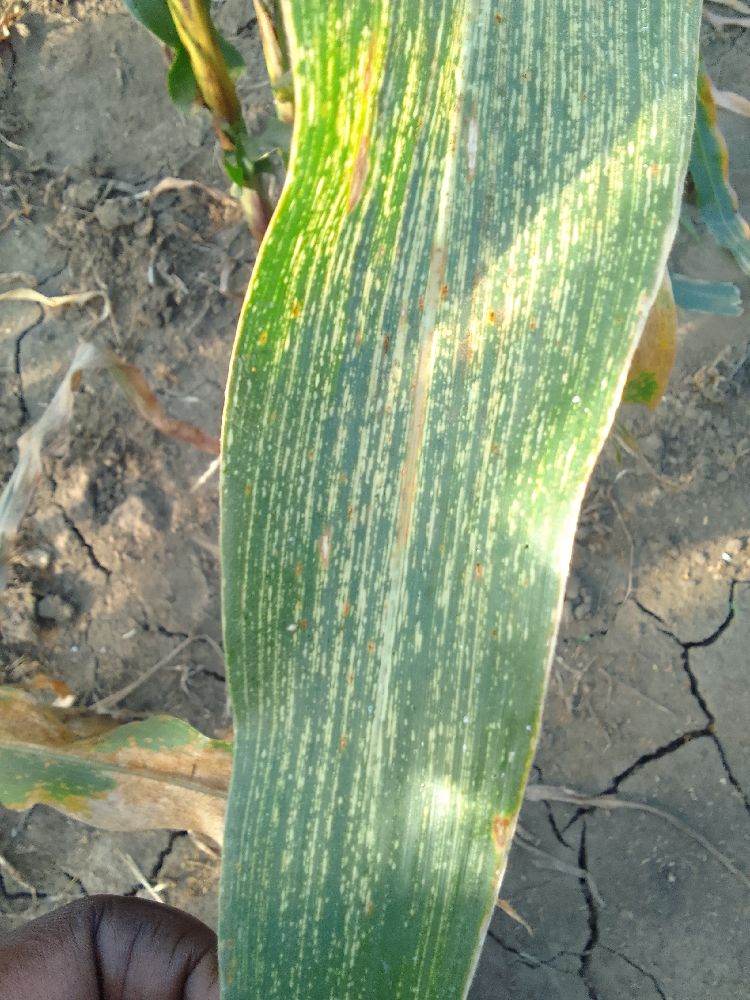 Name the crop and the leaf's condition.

maize, maize streak virus
